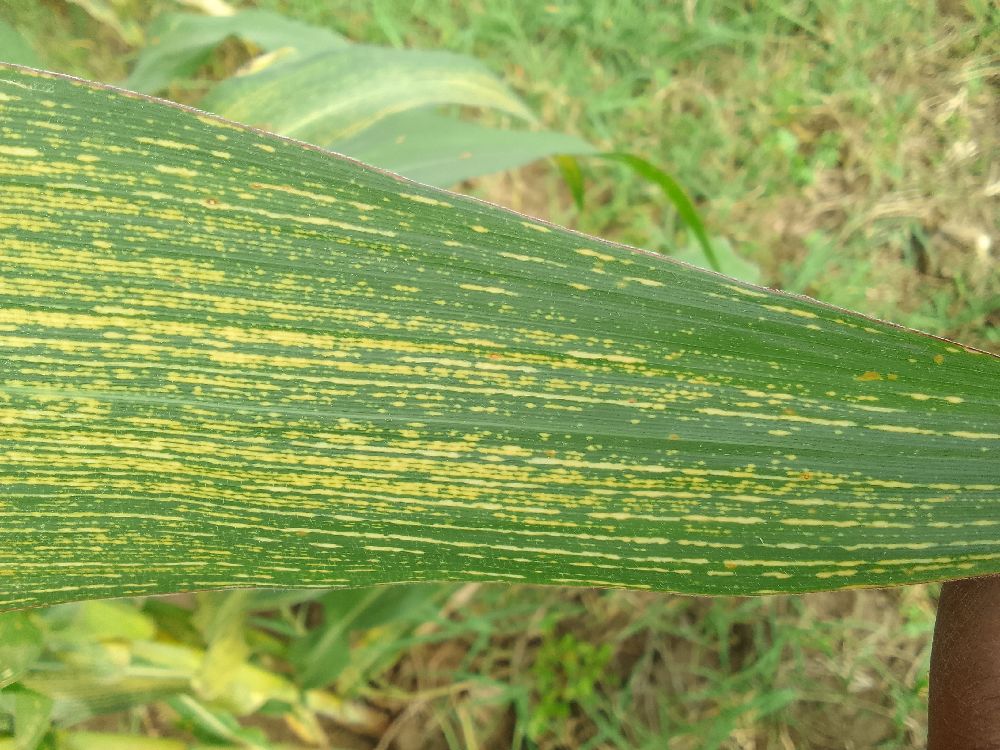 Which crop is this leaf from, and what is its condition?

maize, maize streak virus
